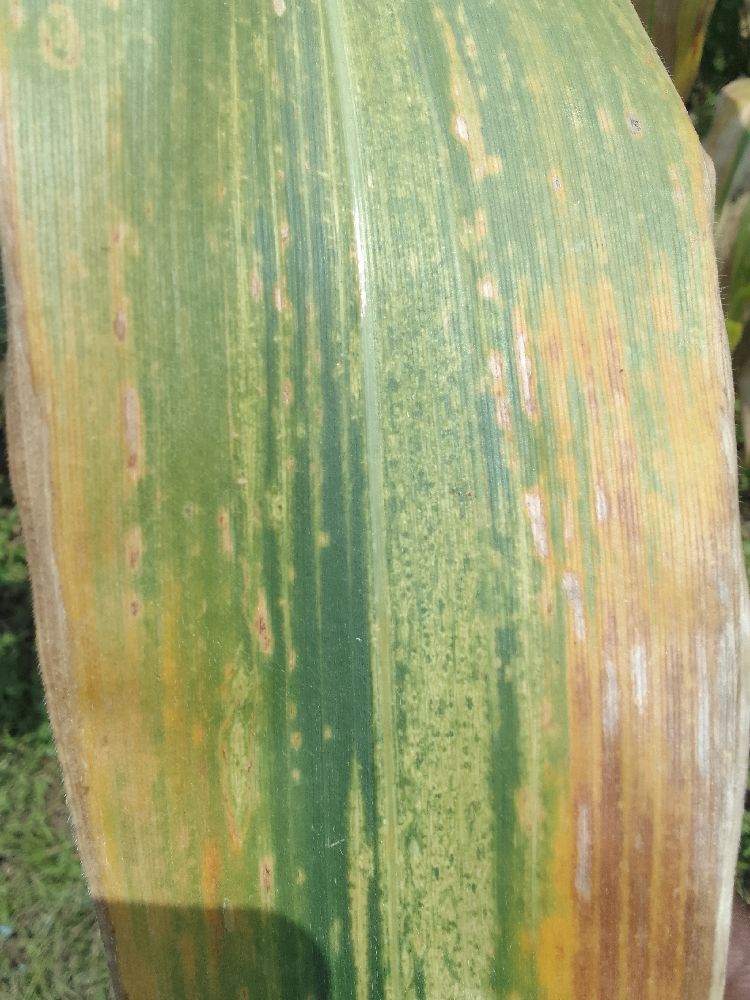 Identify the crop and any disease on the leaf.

maize, maize lethal necrosis
